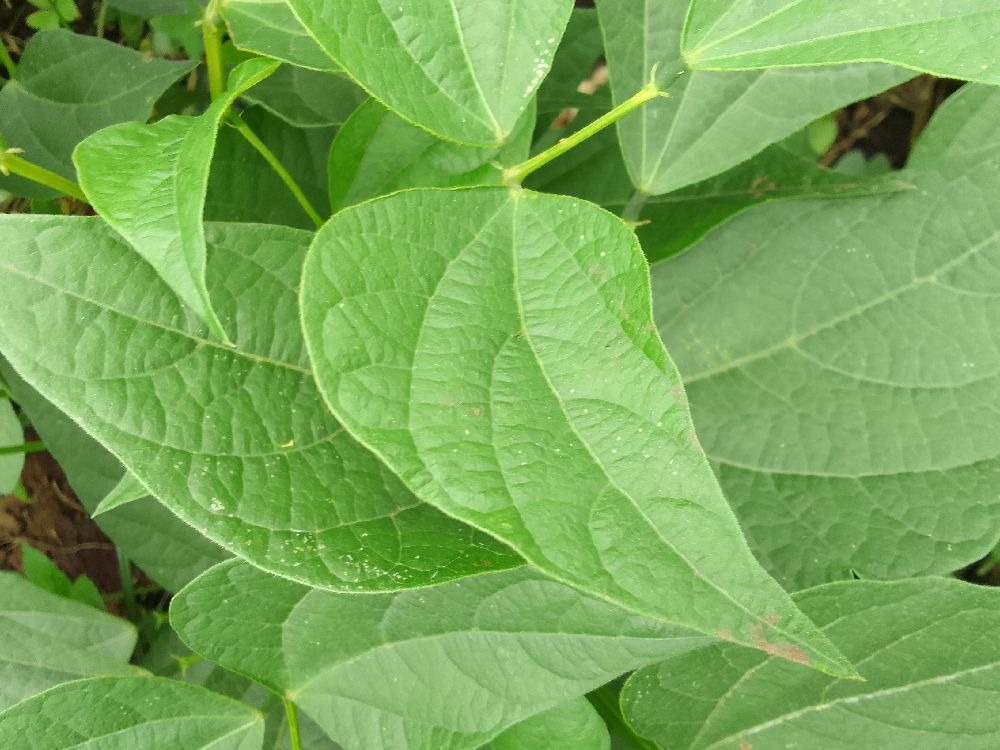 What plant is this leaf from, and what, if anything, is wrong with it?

common bean, healthy
